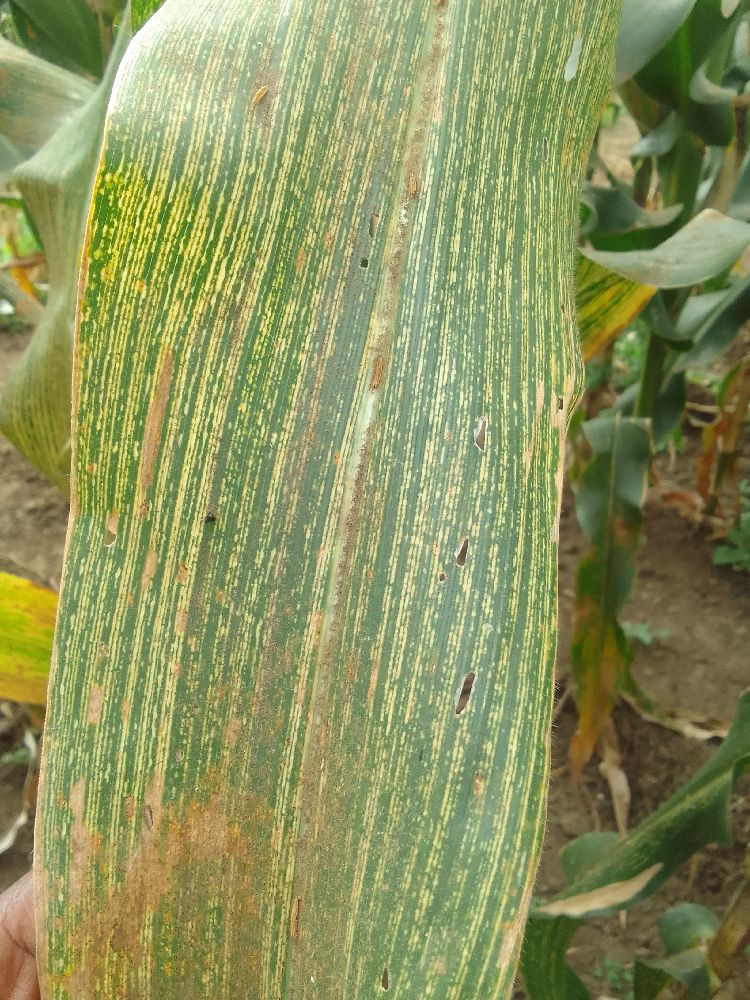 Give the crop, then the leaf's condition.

maize, maize streak virus
